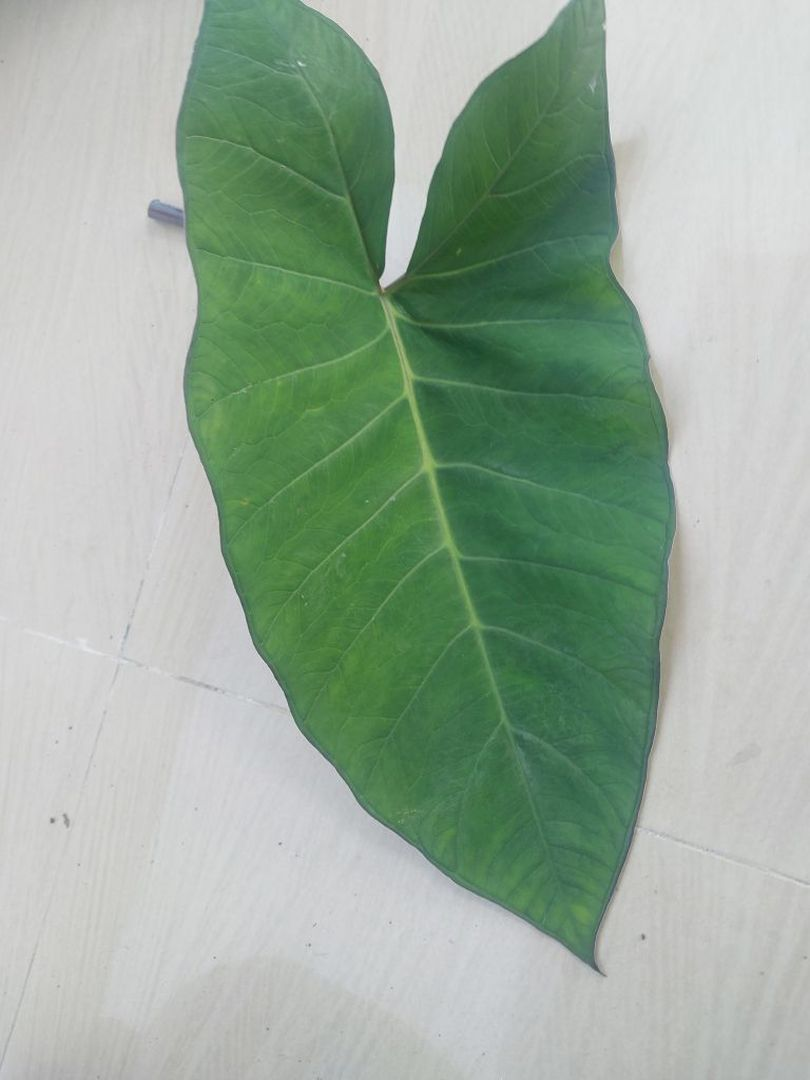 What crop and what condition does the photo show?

taro, healthy
